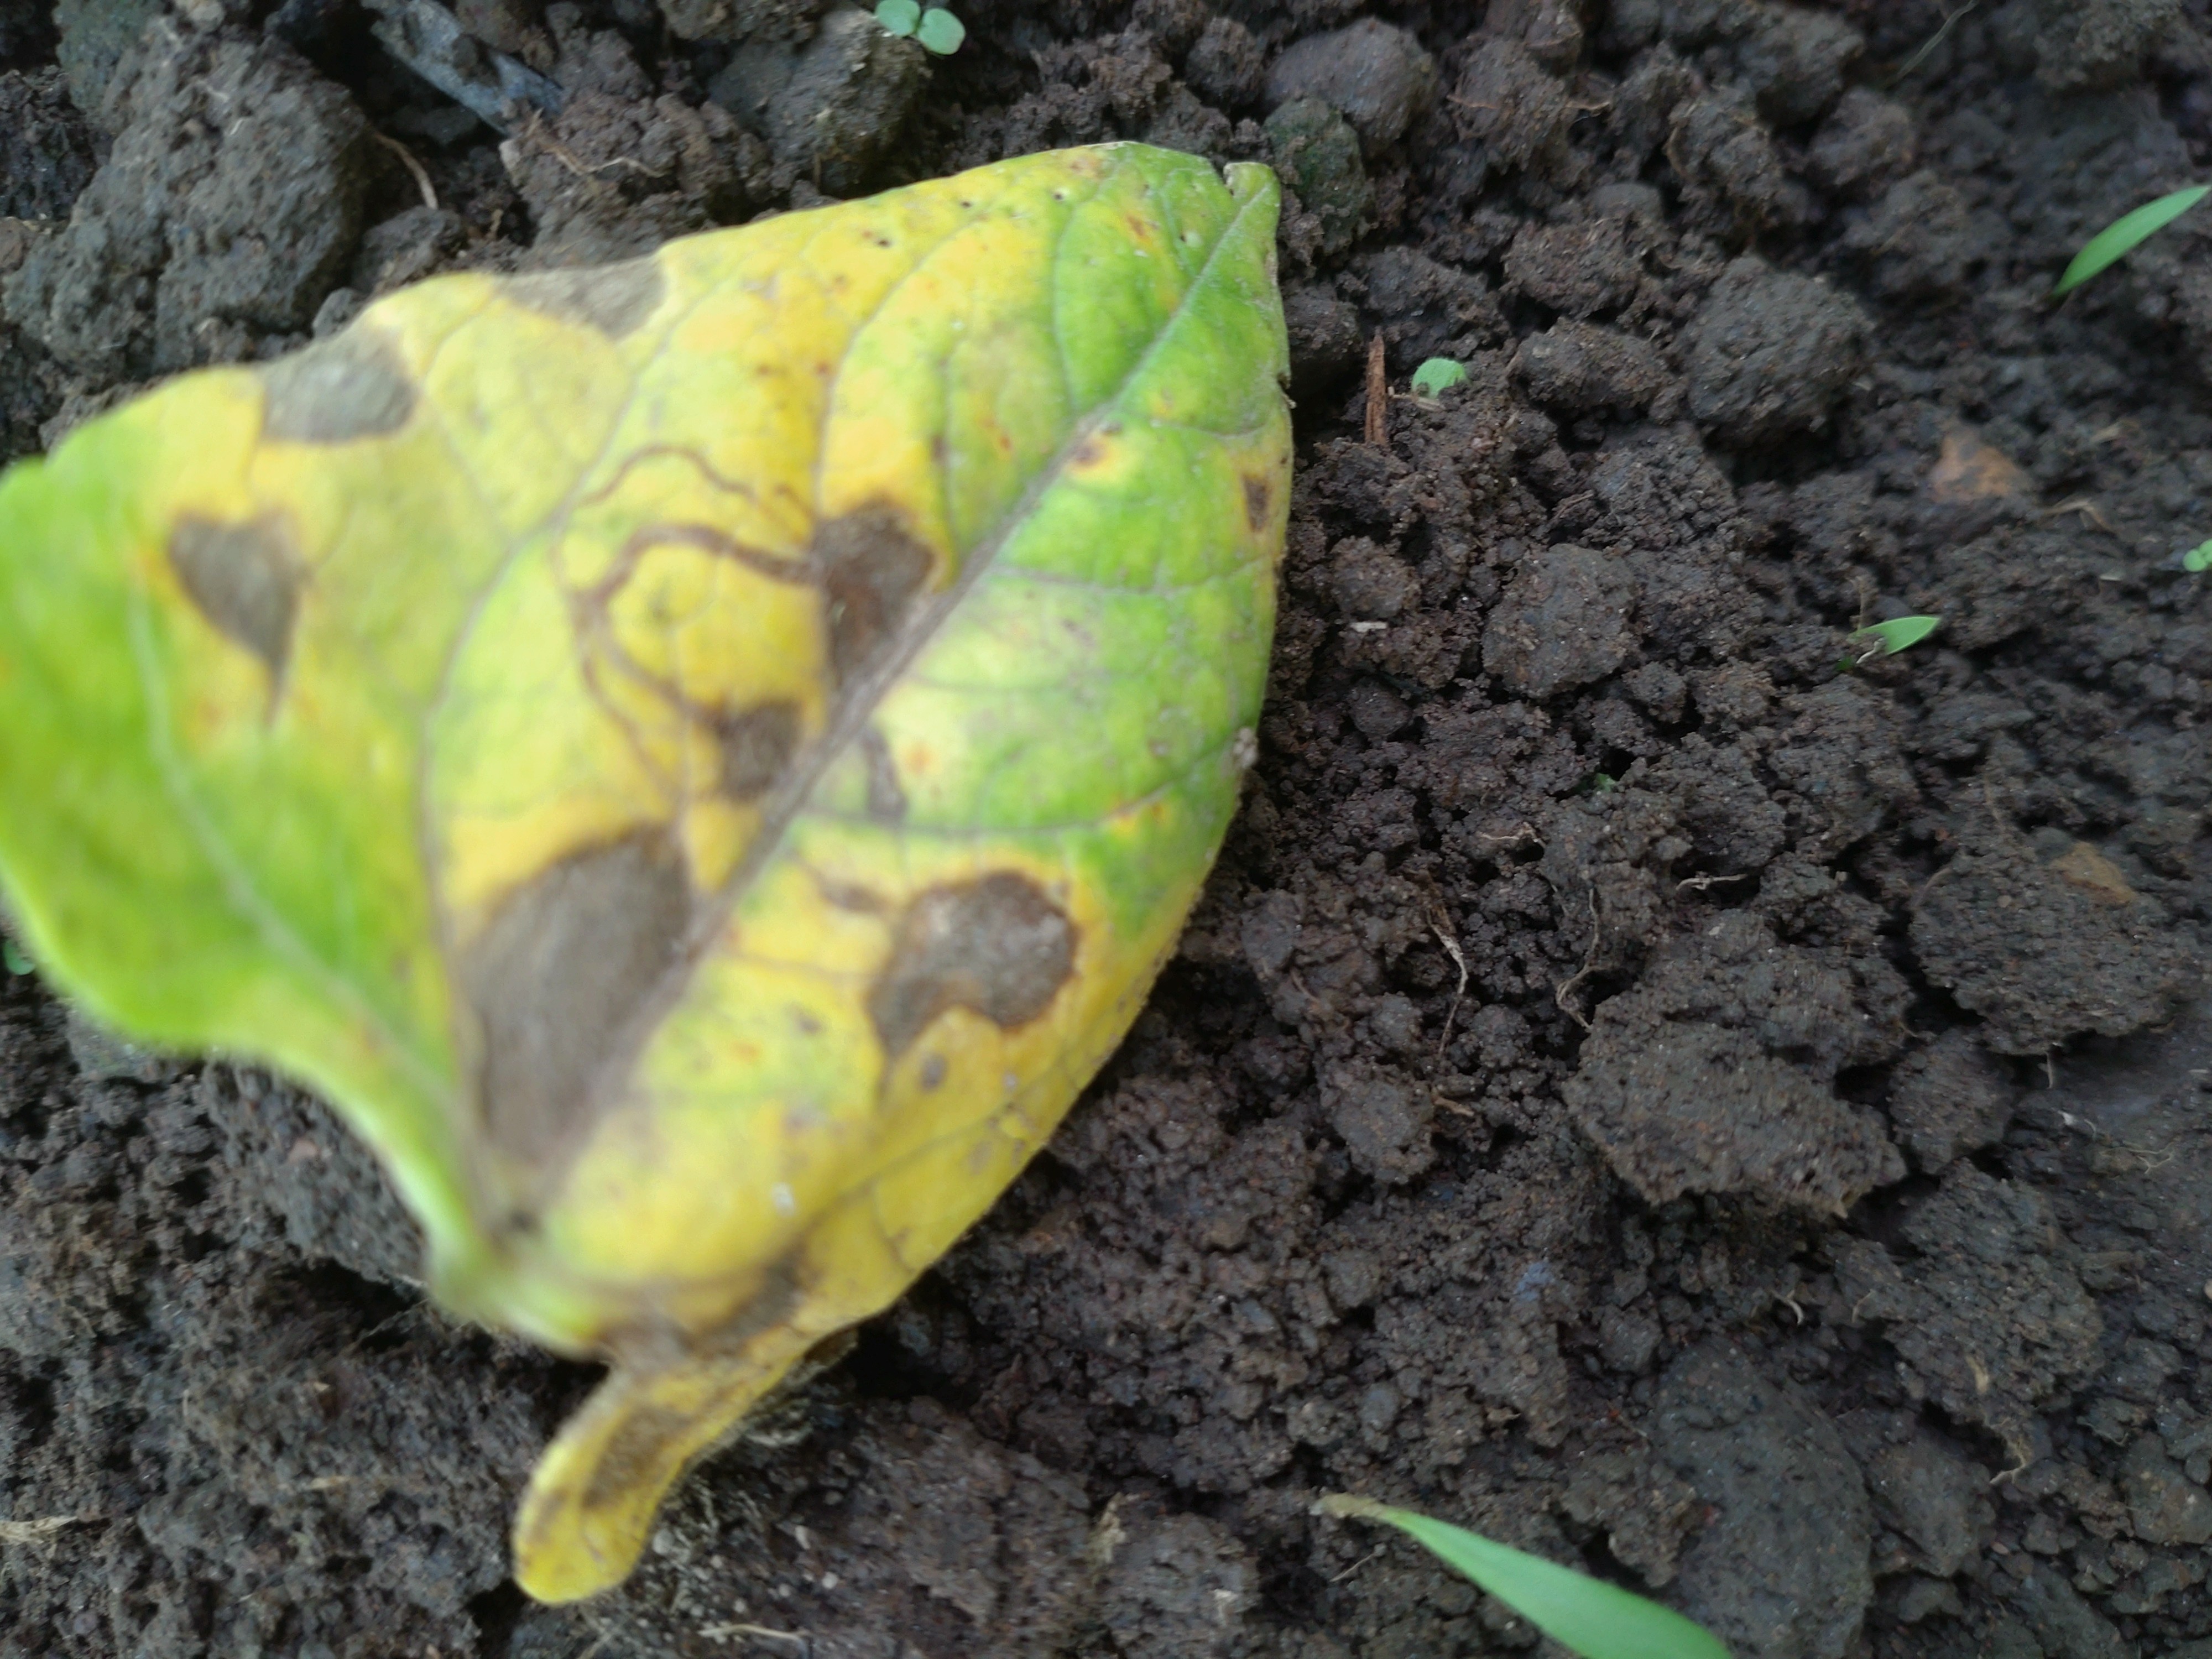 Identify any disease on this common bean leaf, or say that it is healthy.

anthracnose
